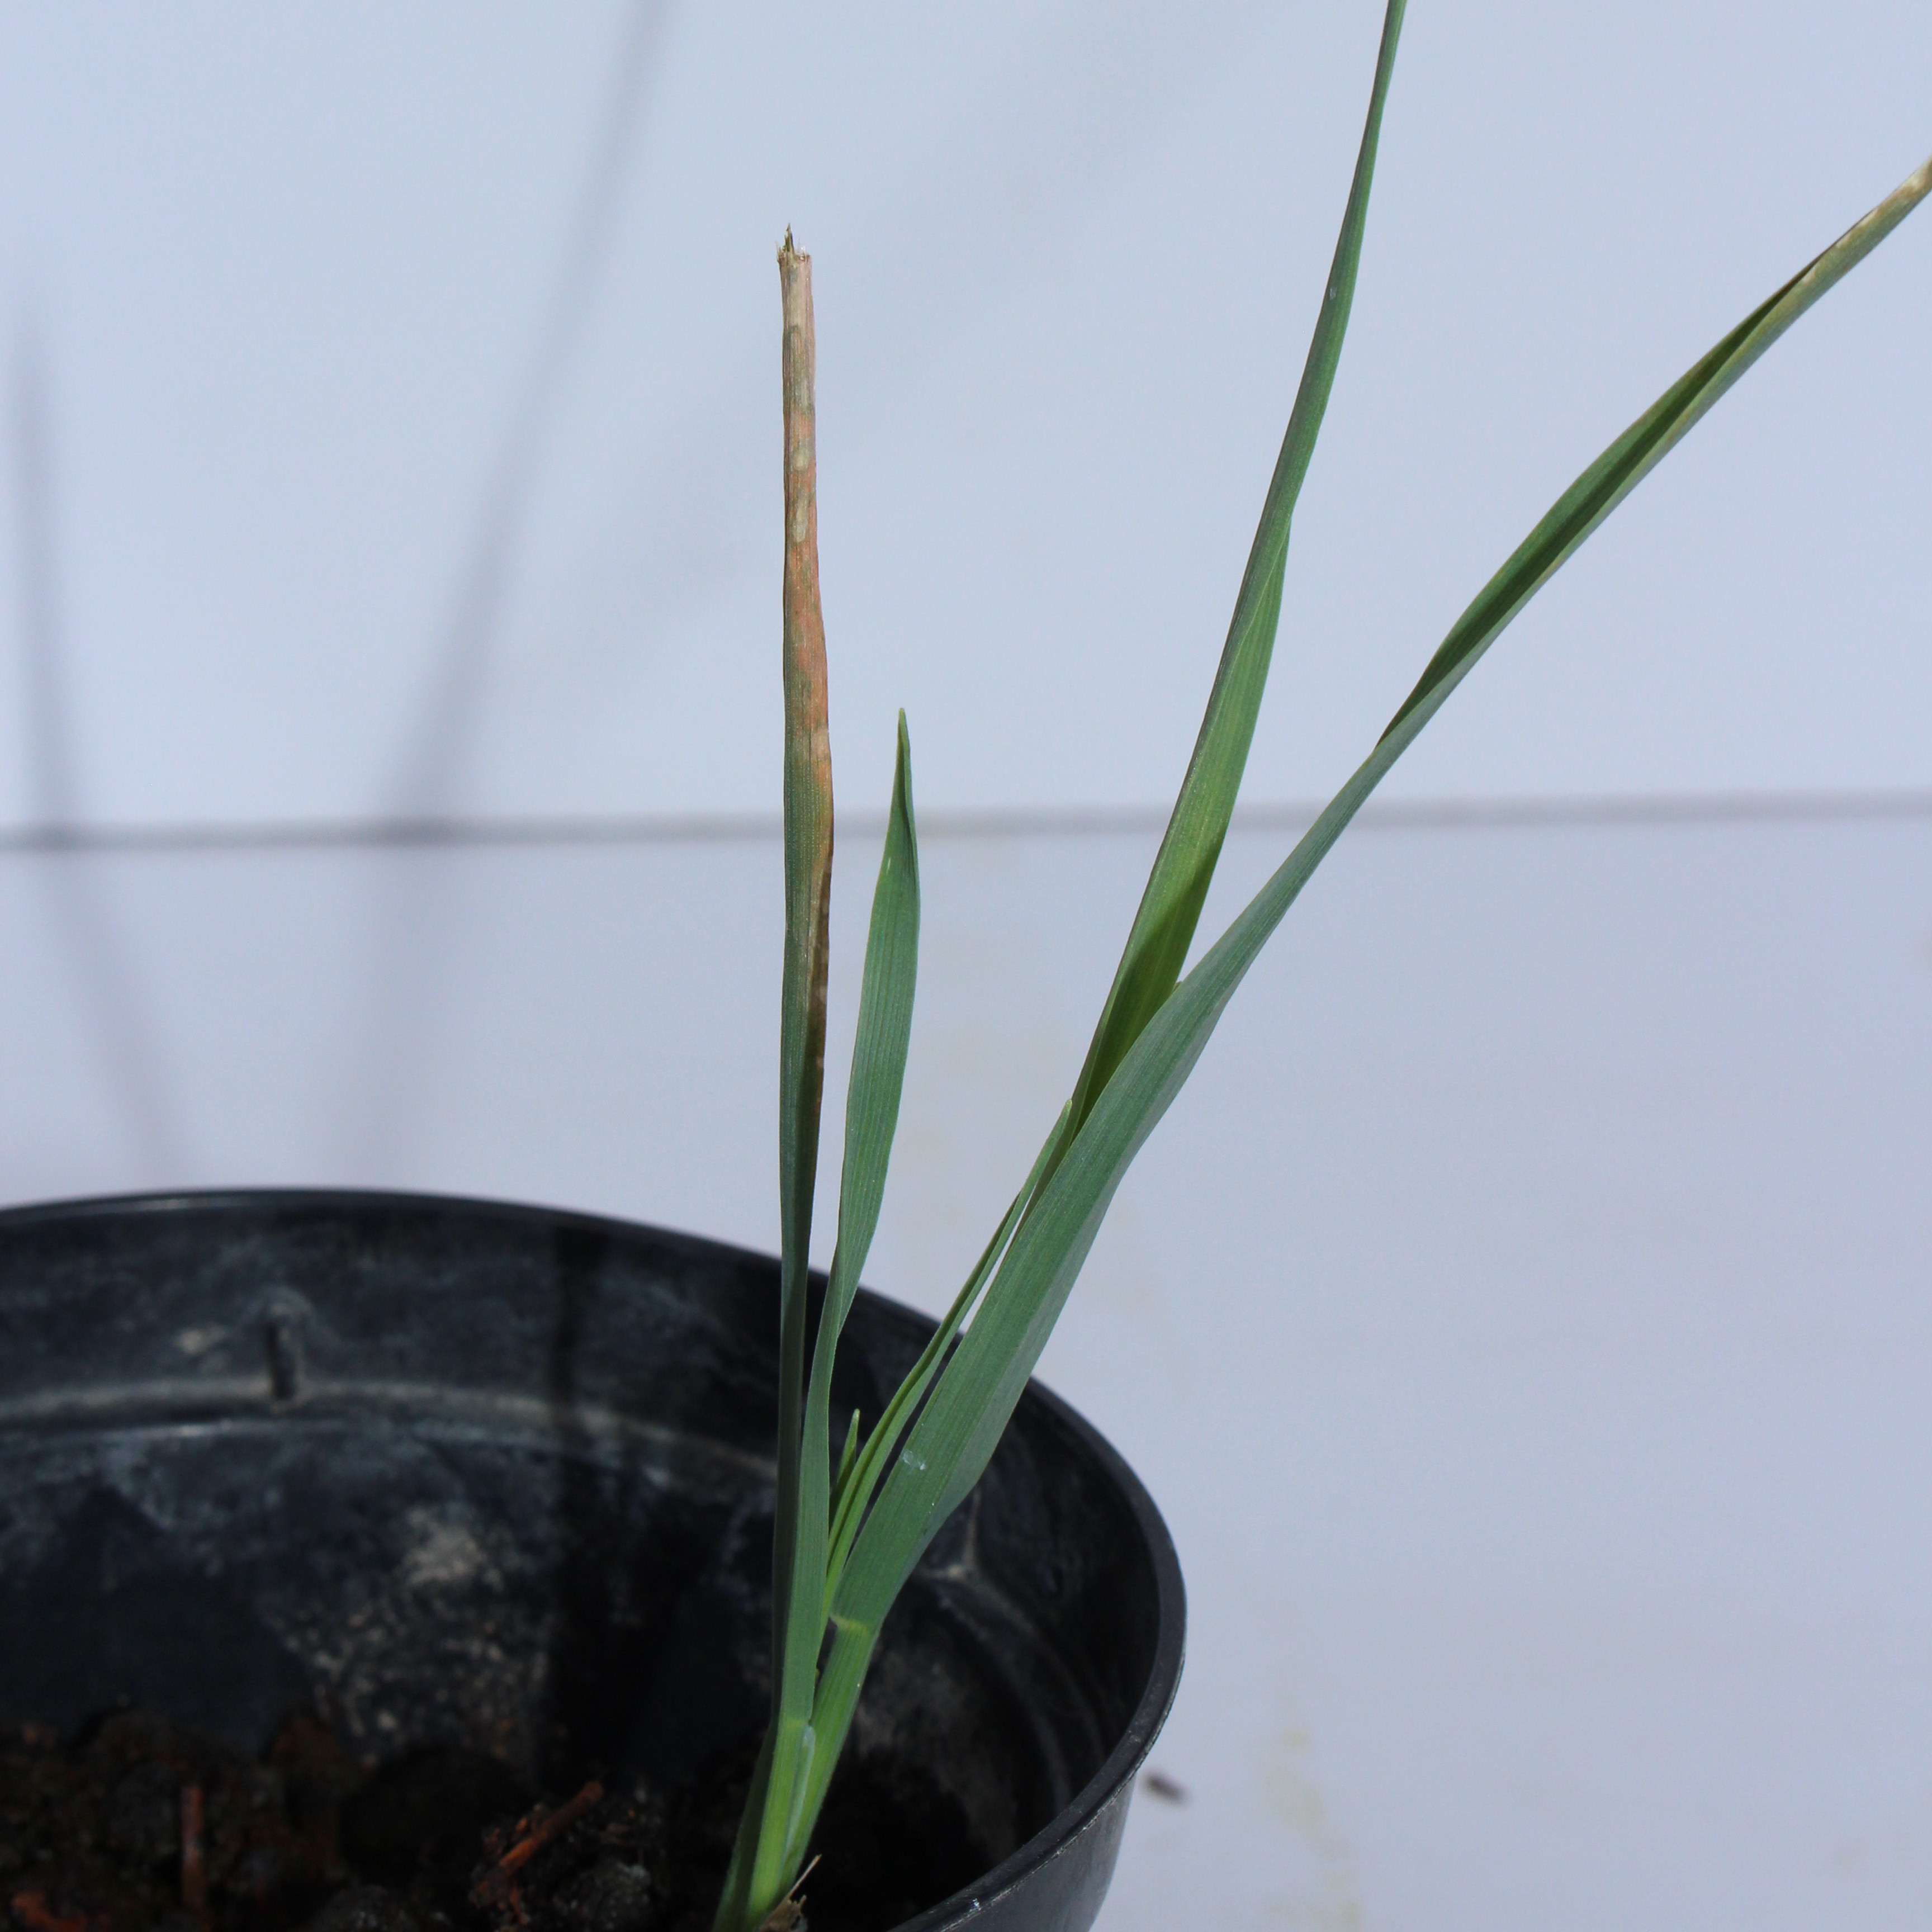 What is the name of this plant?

Avena sterilis
